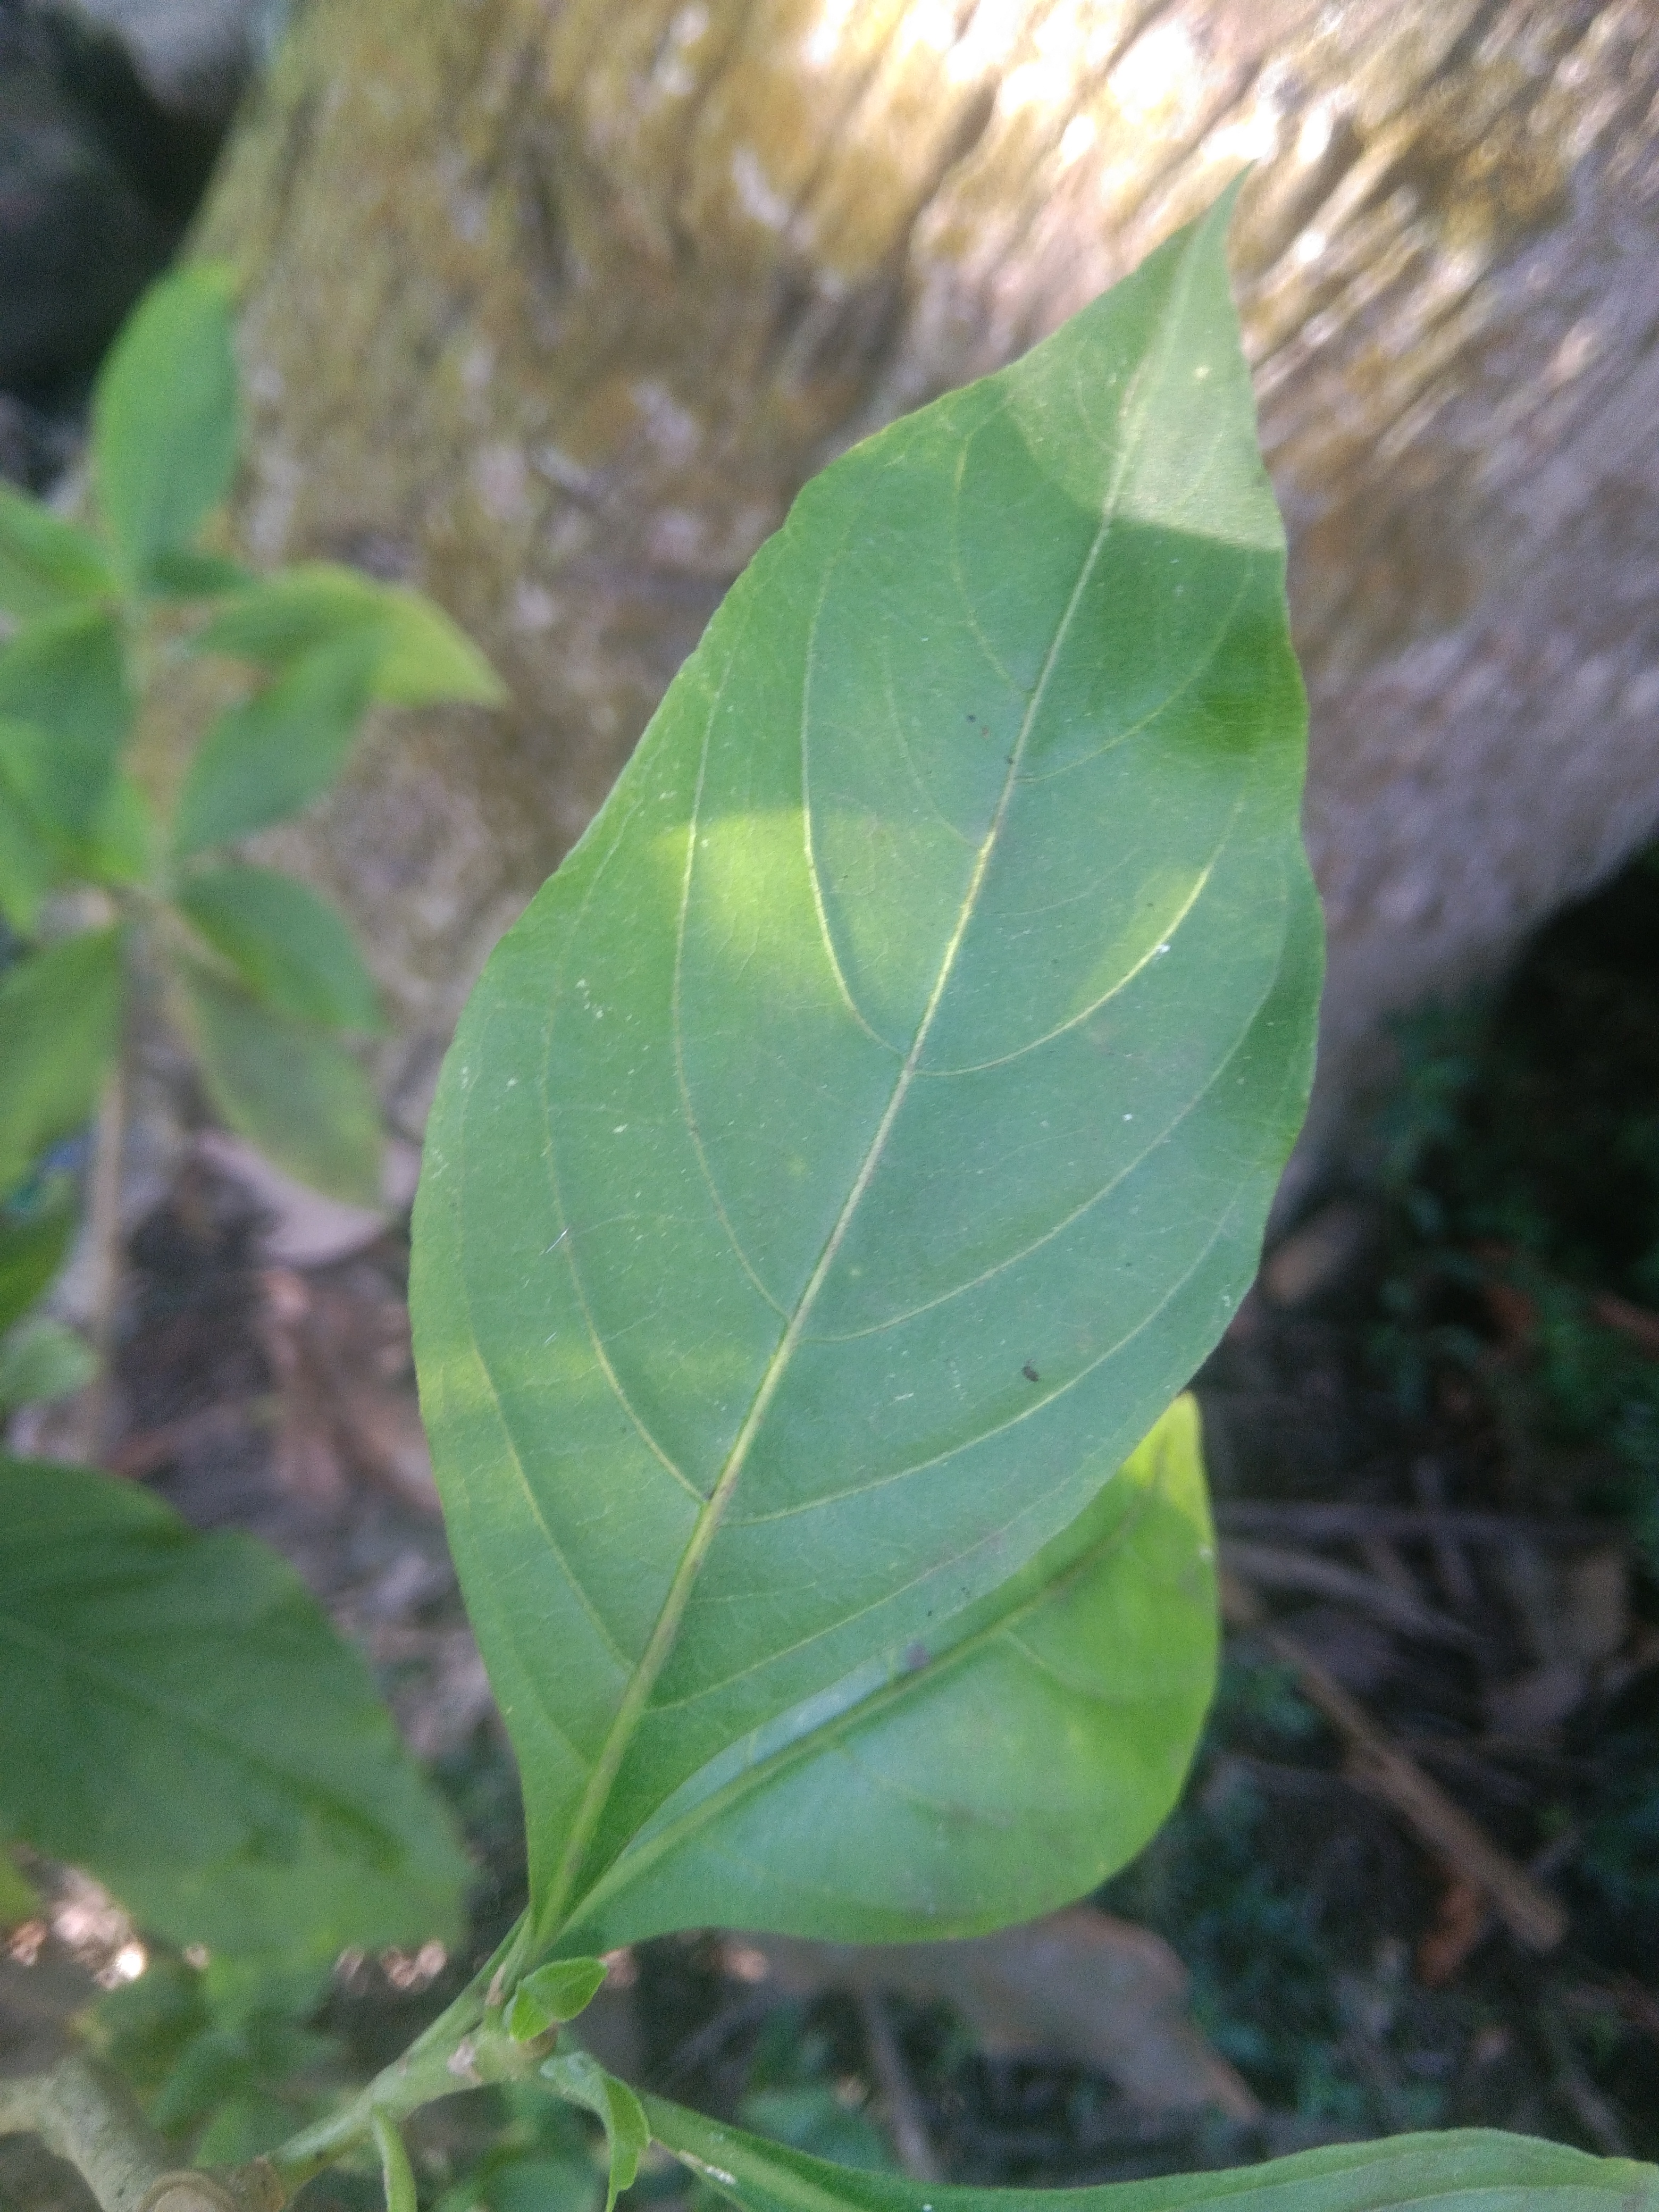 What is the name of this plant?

vasaka
